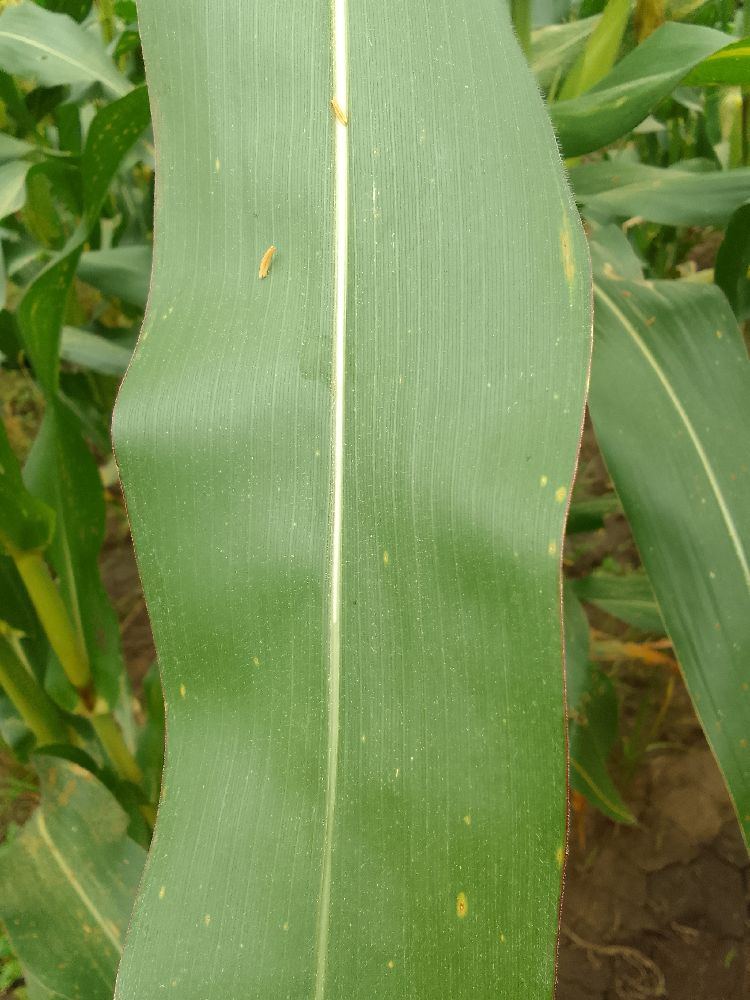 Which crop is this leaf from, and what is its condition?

maize, healthy
